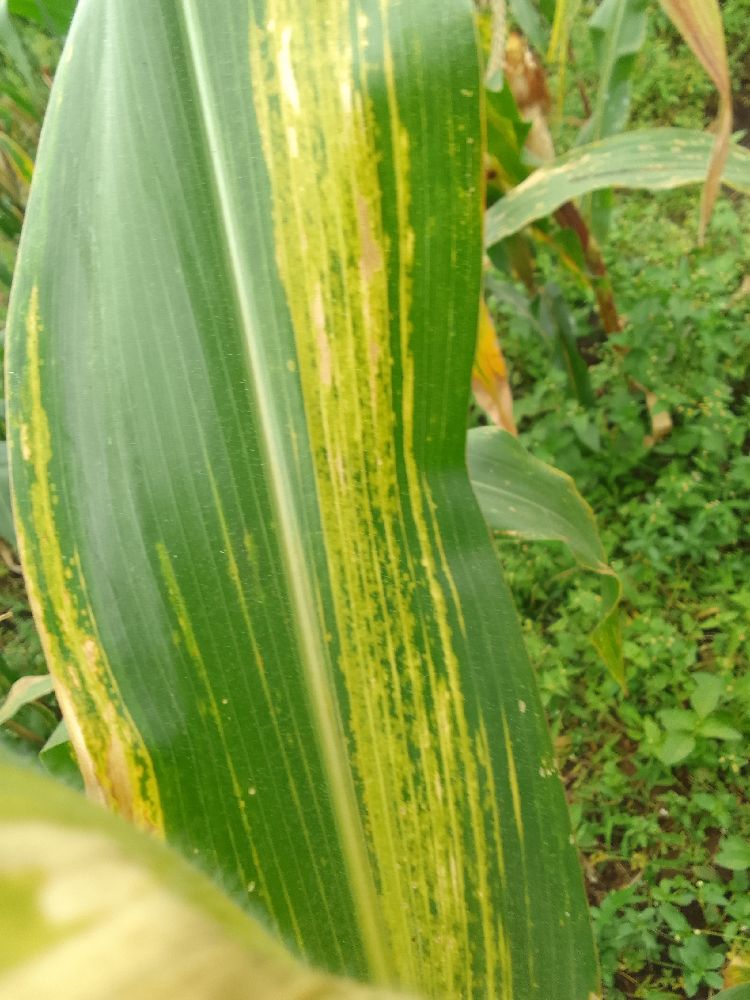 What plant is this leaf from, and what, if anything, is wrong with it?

maize, maize lethal necrosis
